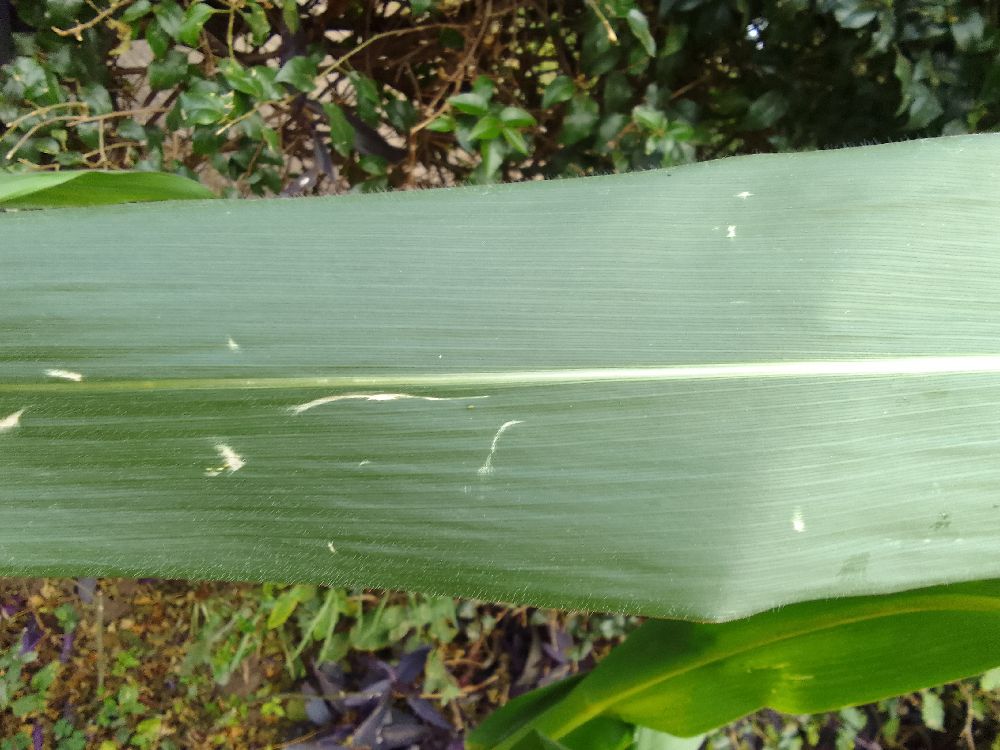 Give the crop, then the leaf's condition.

maize, healthy
